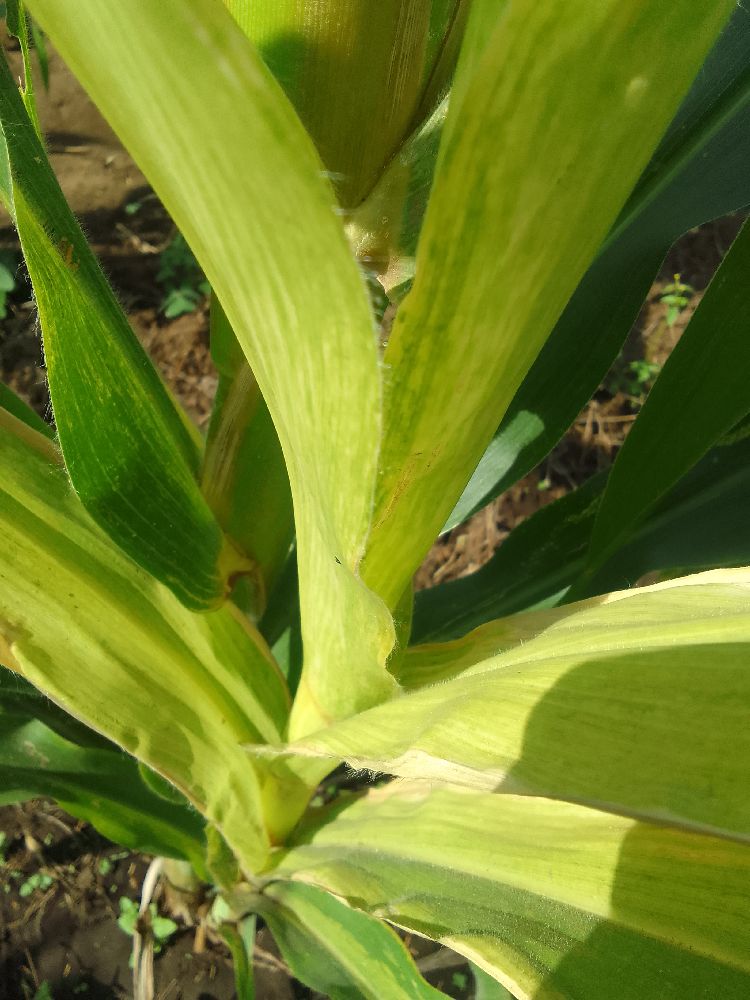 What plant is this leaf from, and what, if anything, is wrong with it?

maize, maize lethal necrosis
